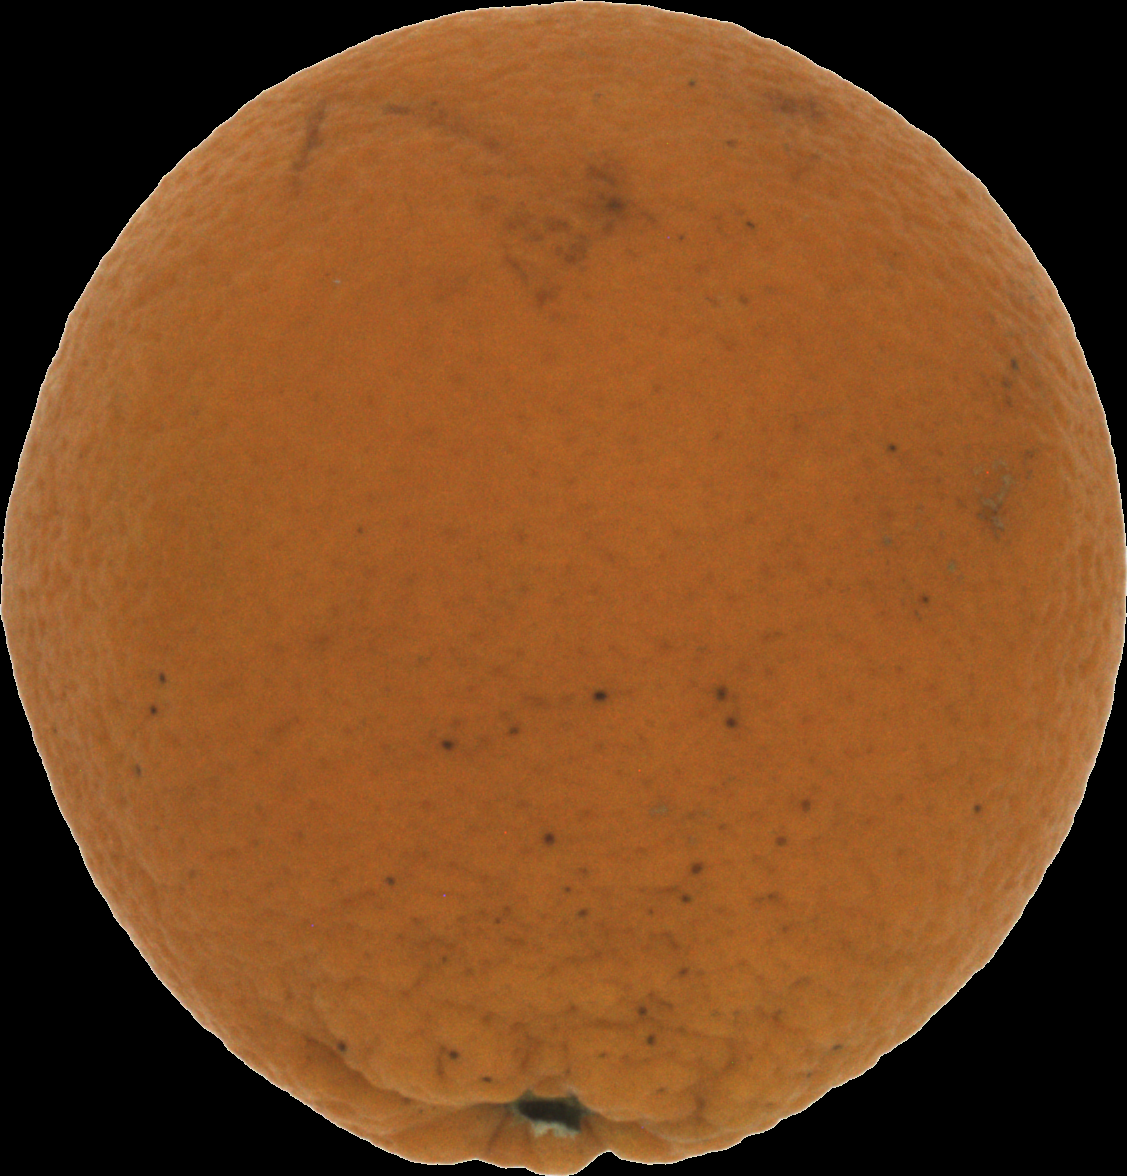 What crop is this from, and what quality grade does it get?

orange, bad
